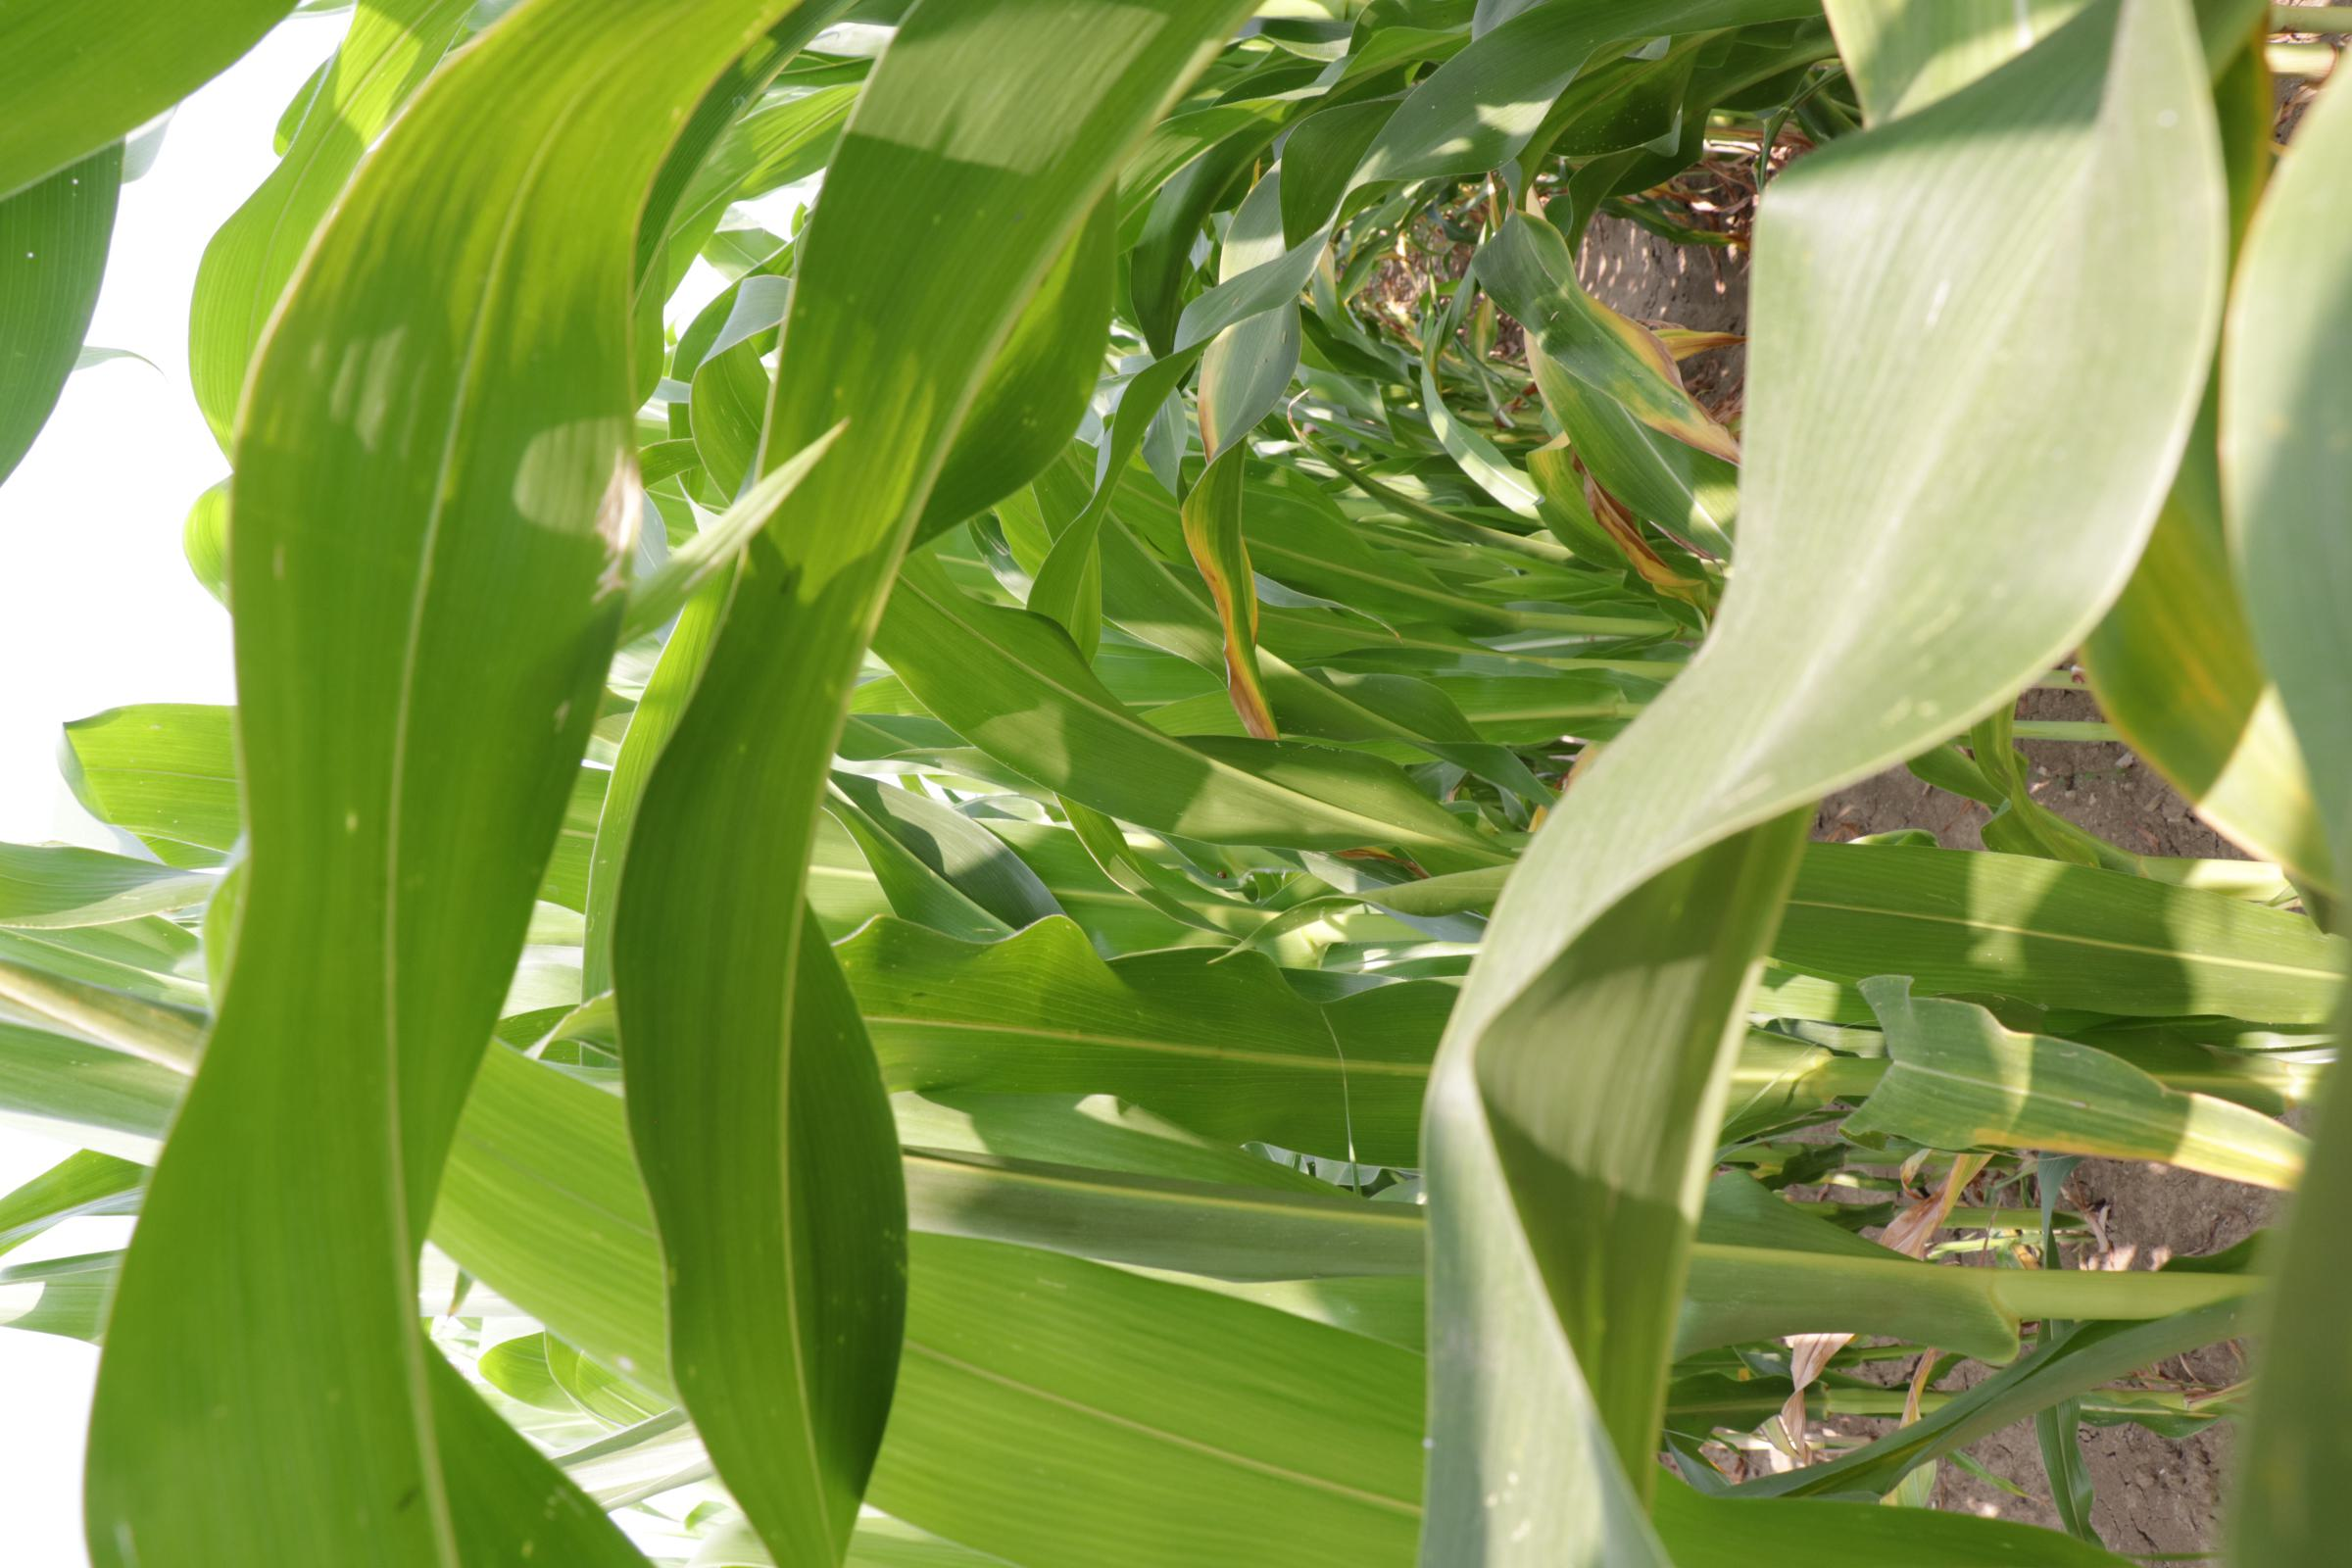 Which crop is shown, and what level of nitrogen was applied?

maize, full nitrogen fertilisation
